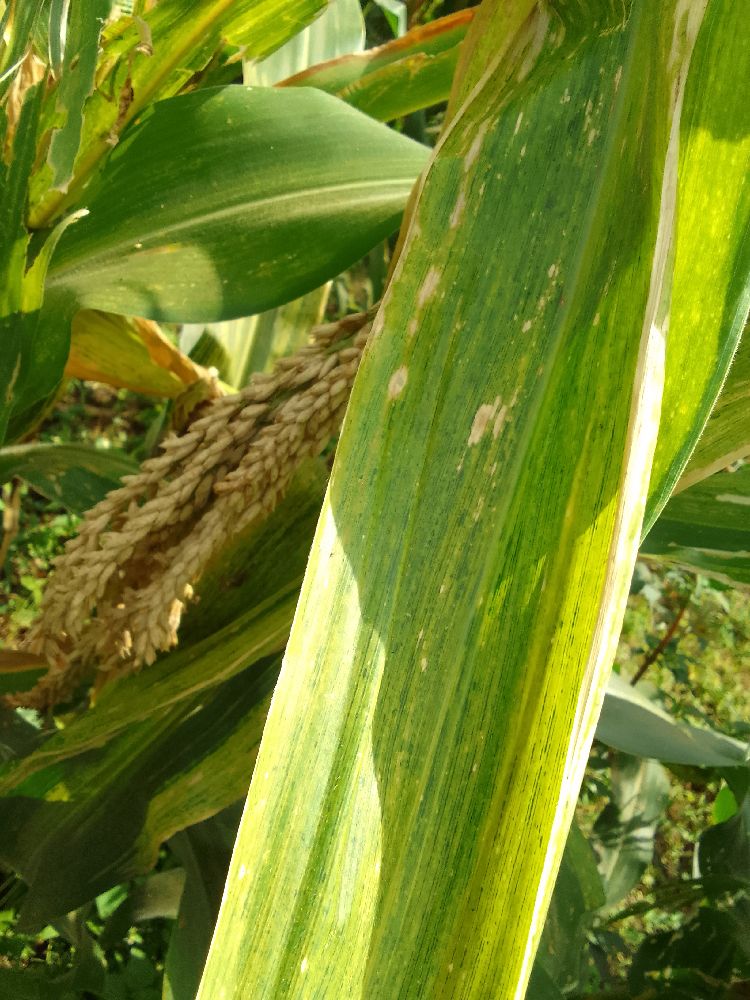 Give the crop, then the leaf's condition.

maize, maize lethal necrosis
